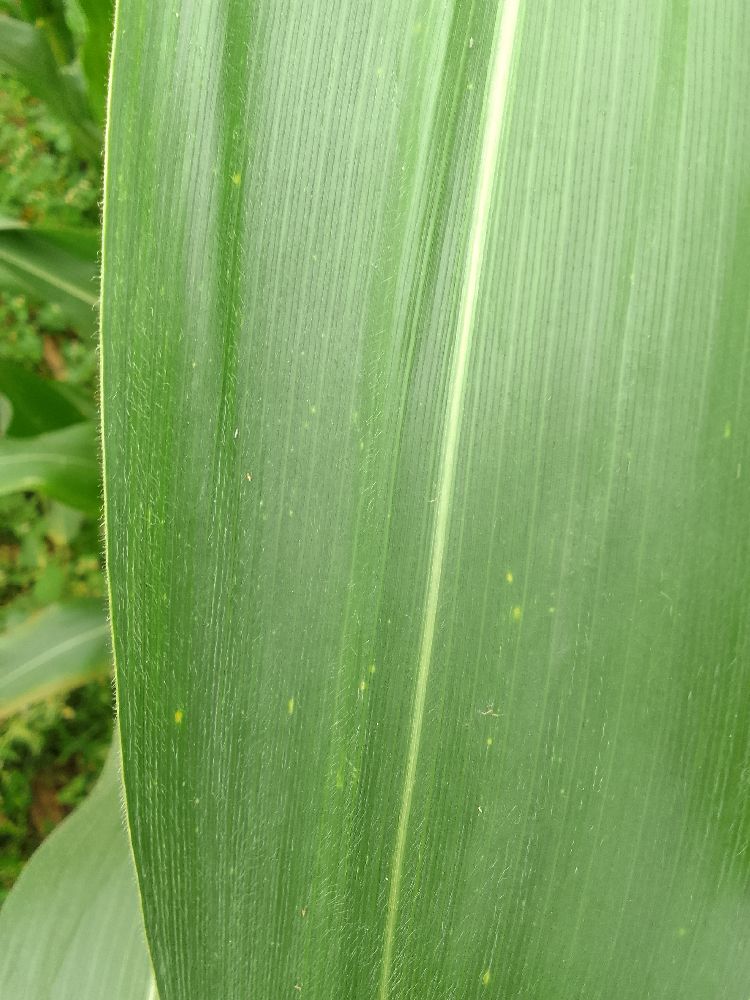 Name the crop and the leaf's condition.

maize, healthy
